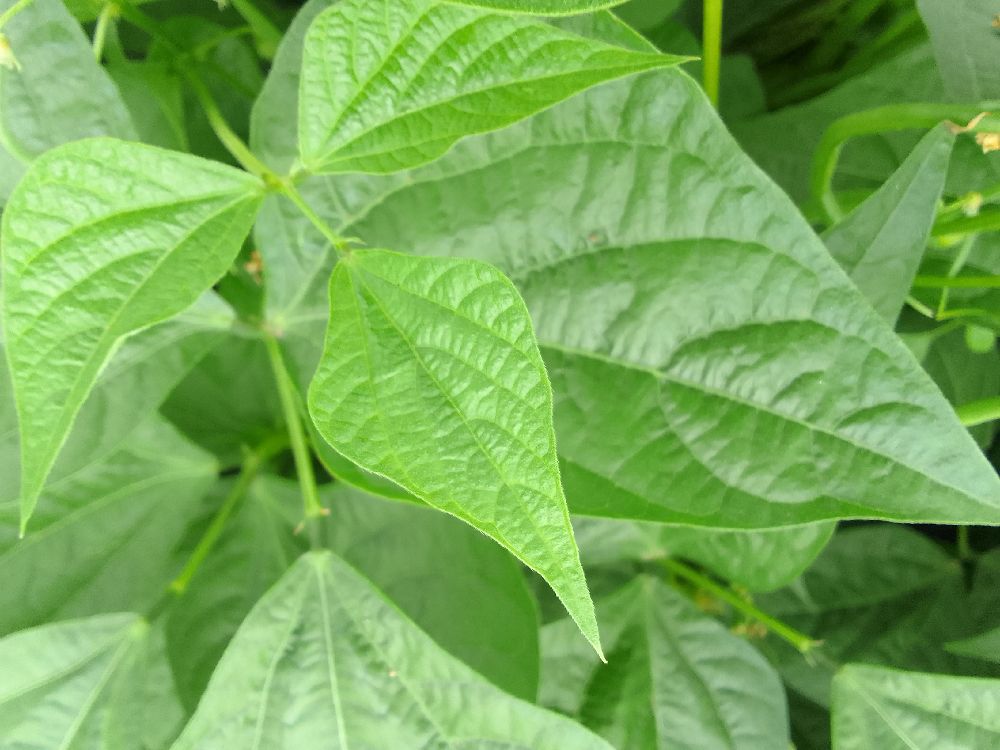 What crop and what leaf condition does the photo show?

common bean, healthy
